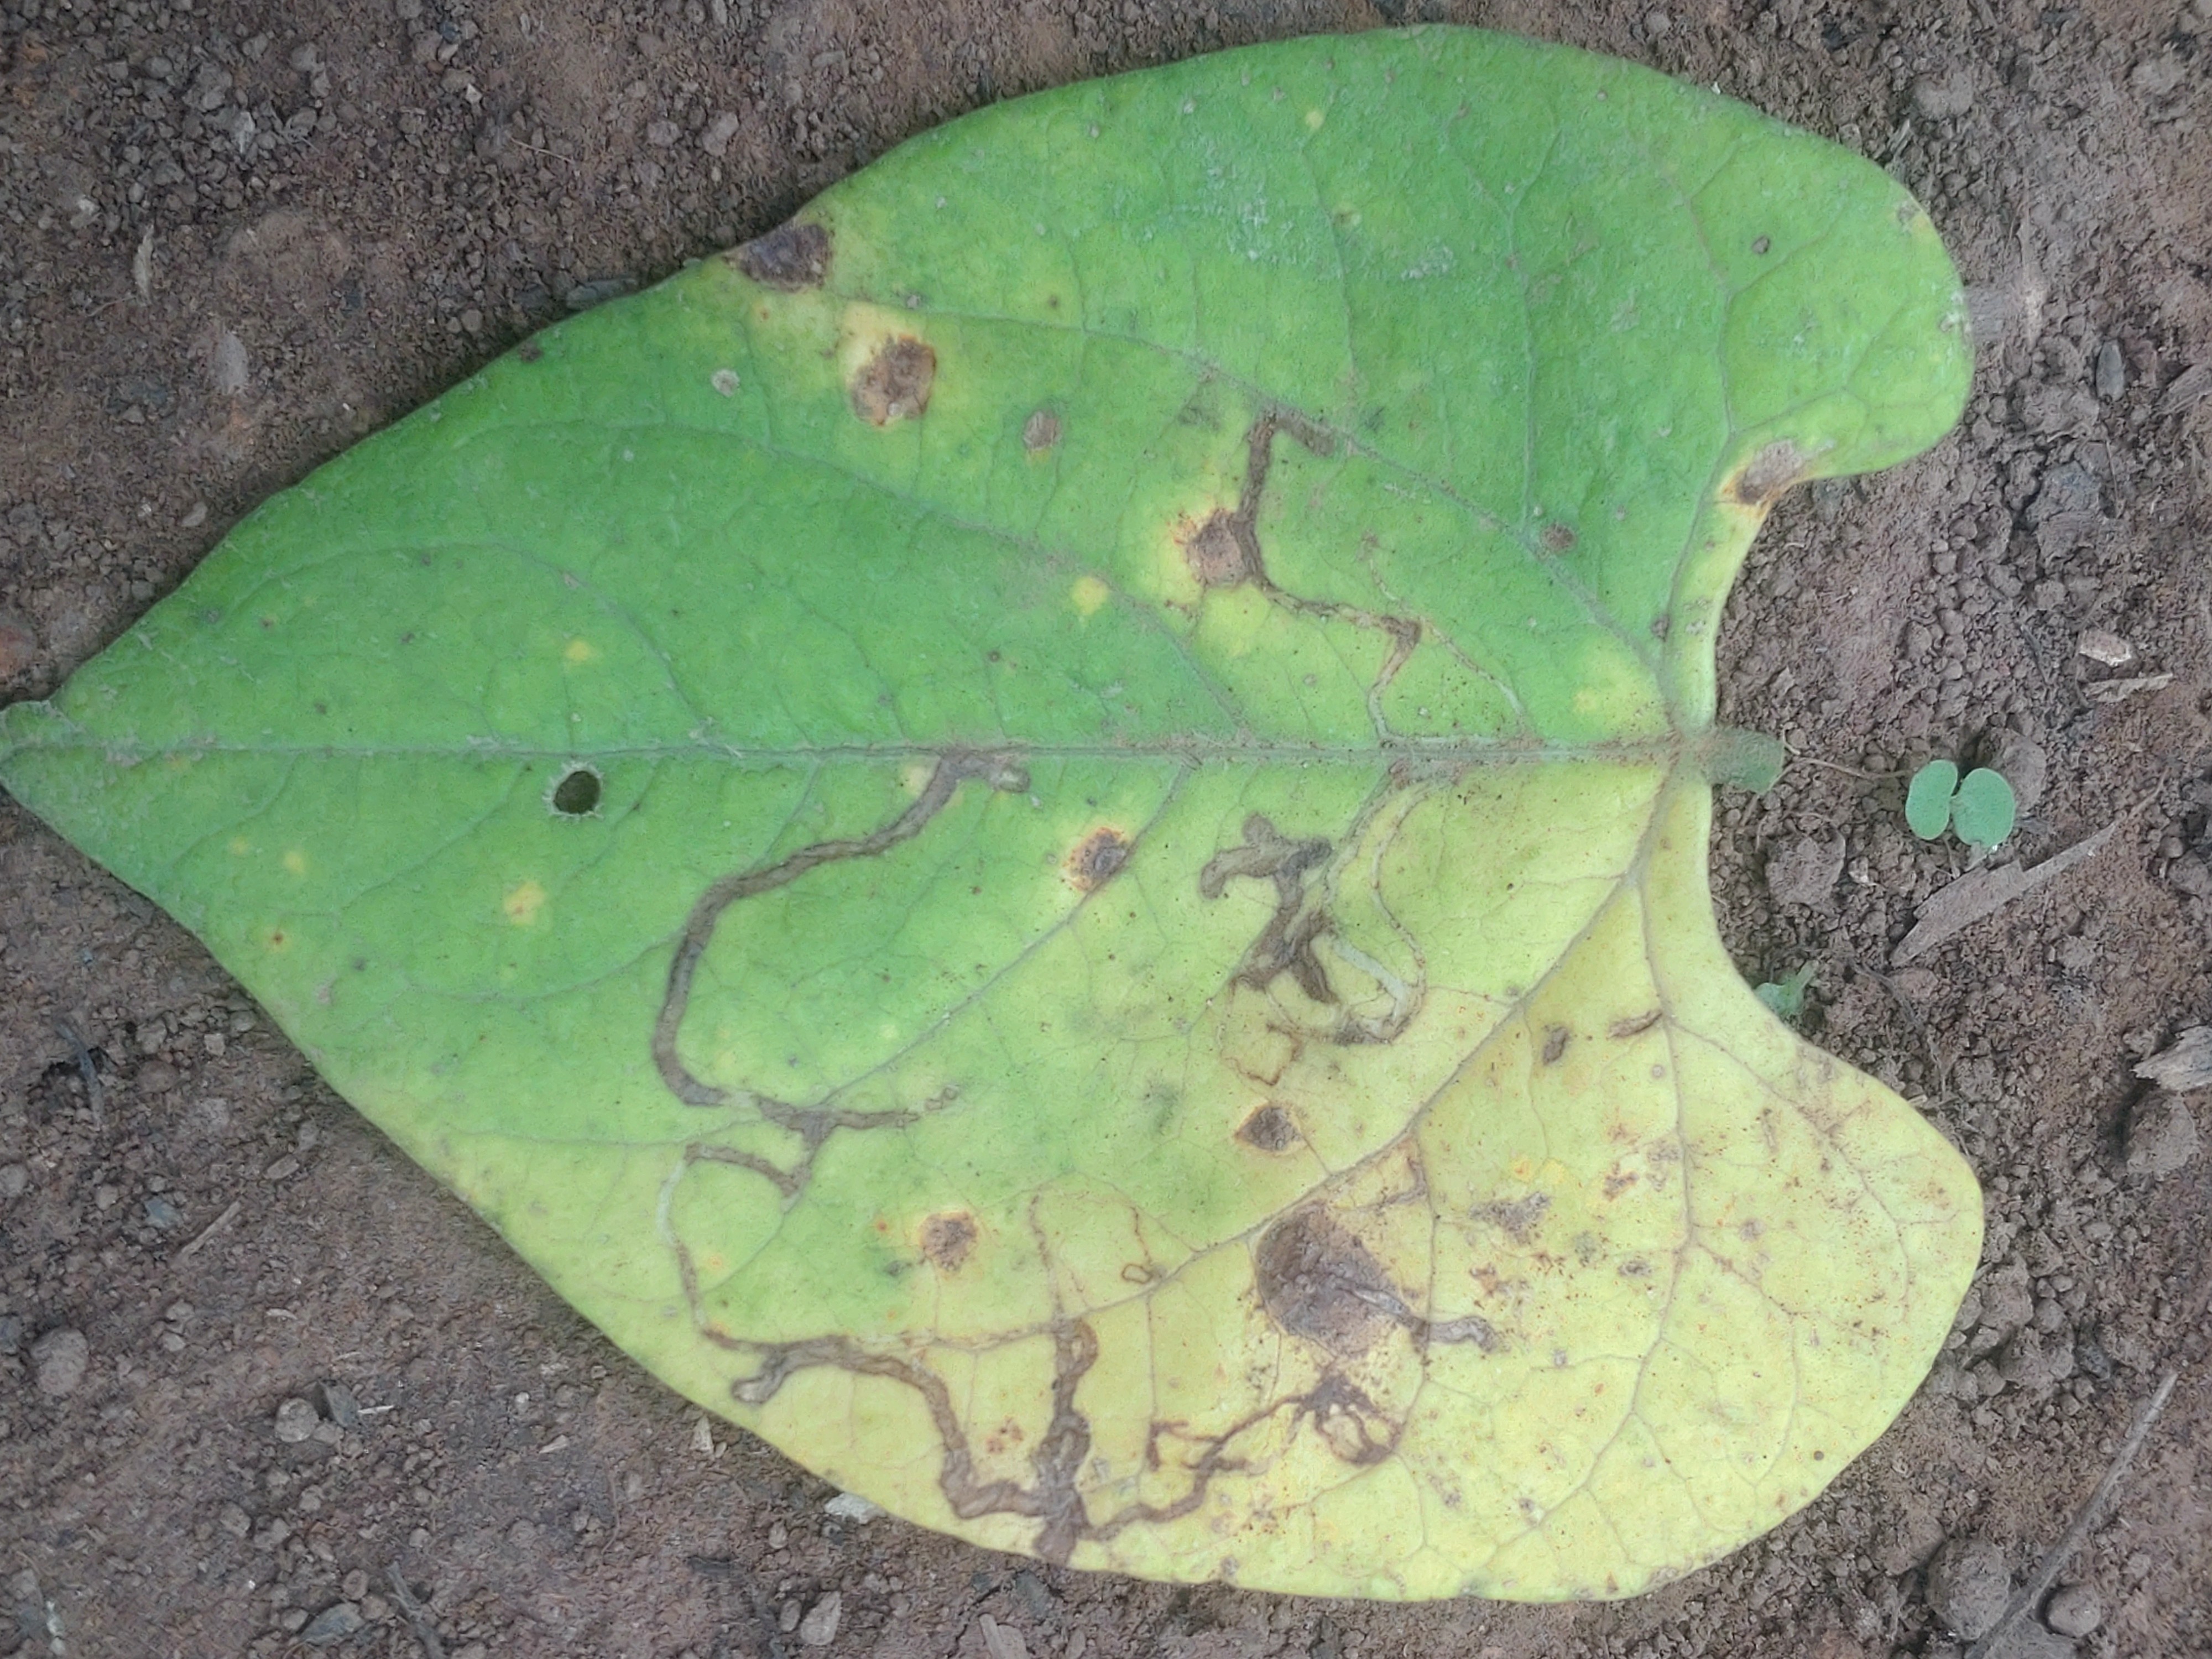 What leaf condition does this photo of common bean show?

anthracnose
